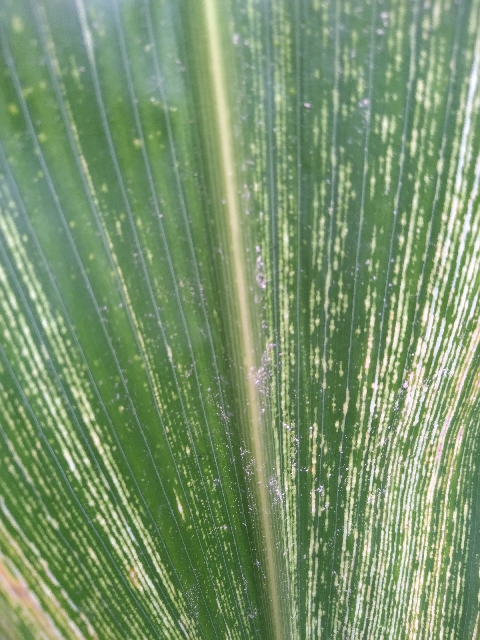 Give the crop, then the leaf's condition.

maize, maize streak virus
